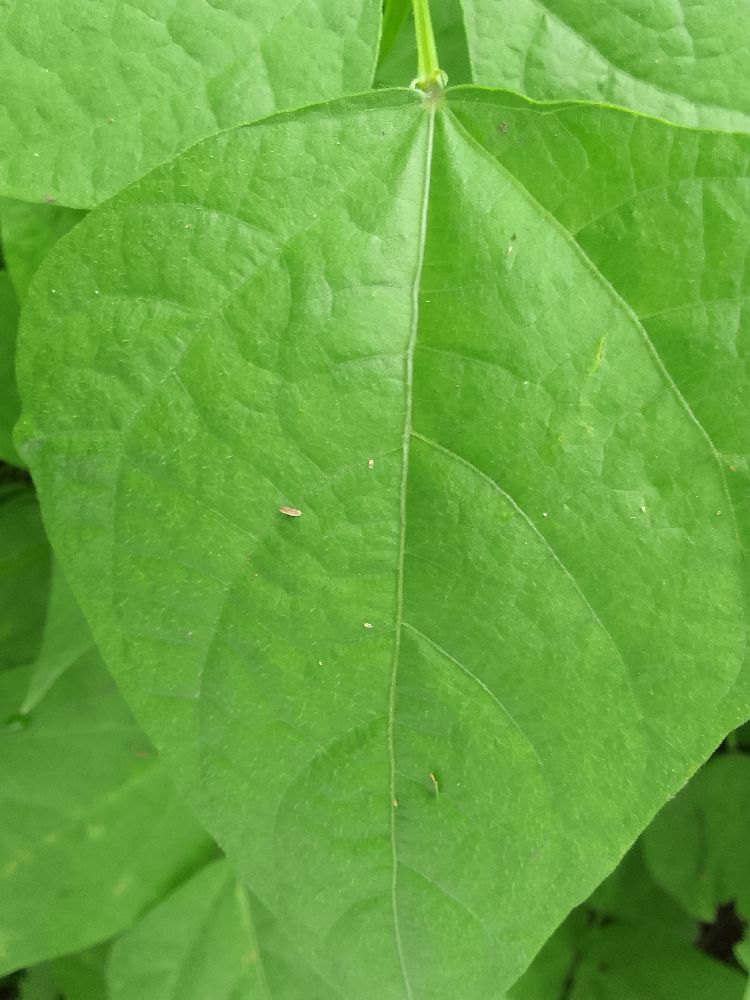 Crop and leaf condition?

common bean, healthy
